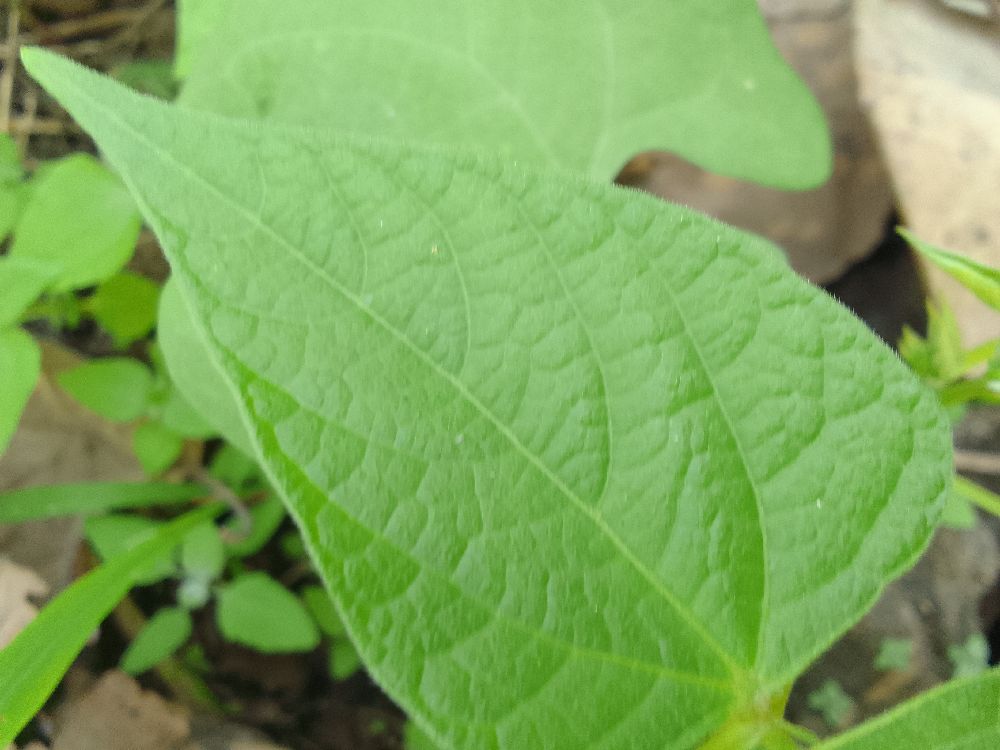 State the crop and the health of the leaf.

common bean, healthy
